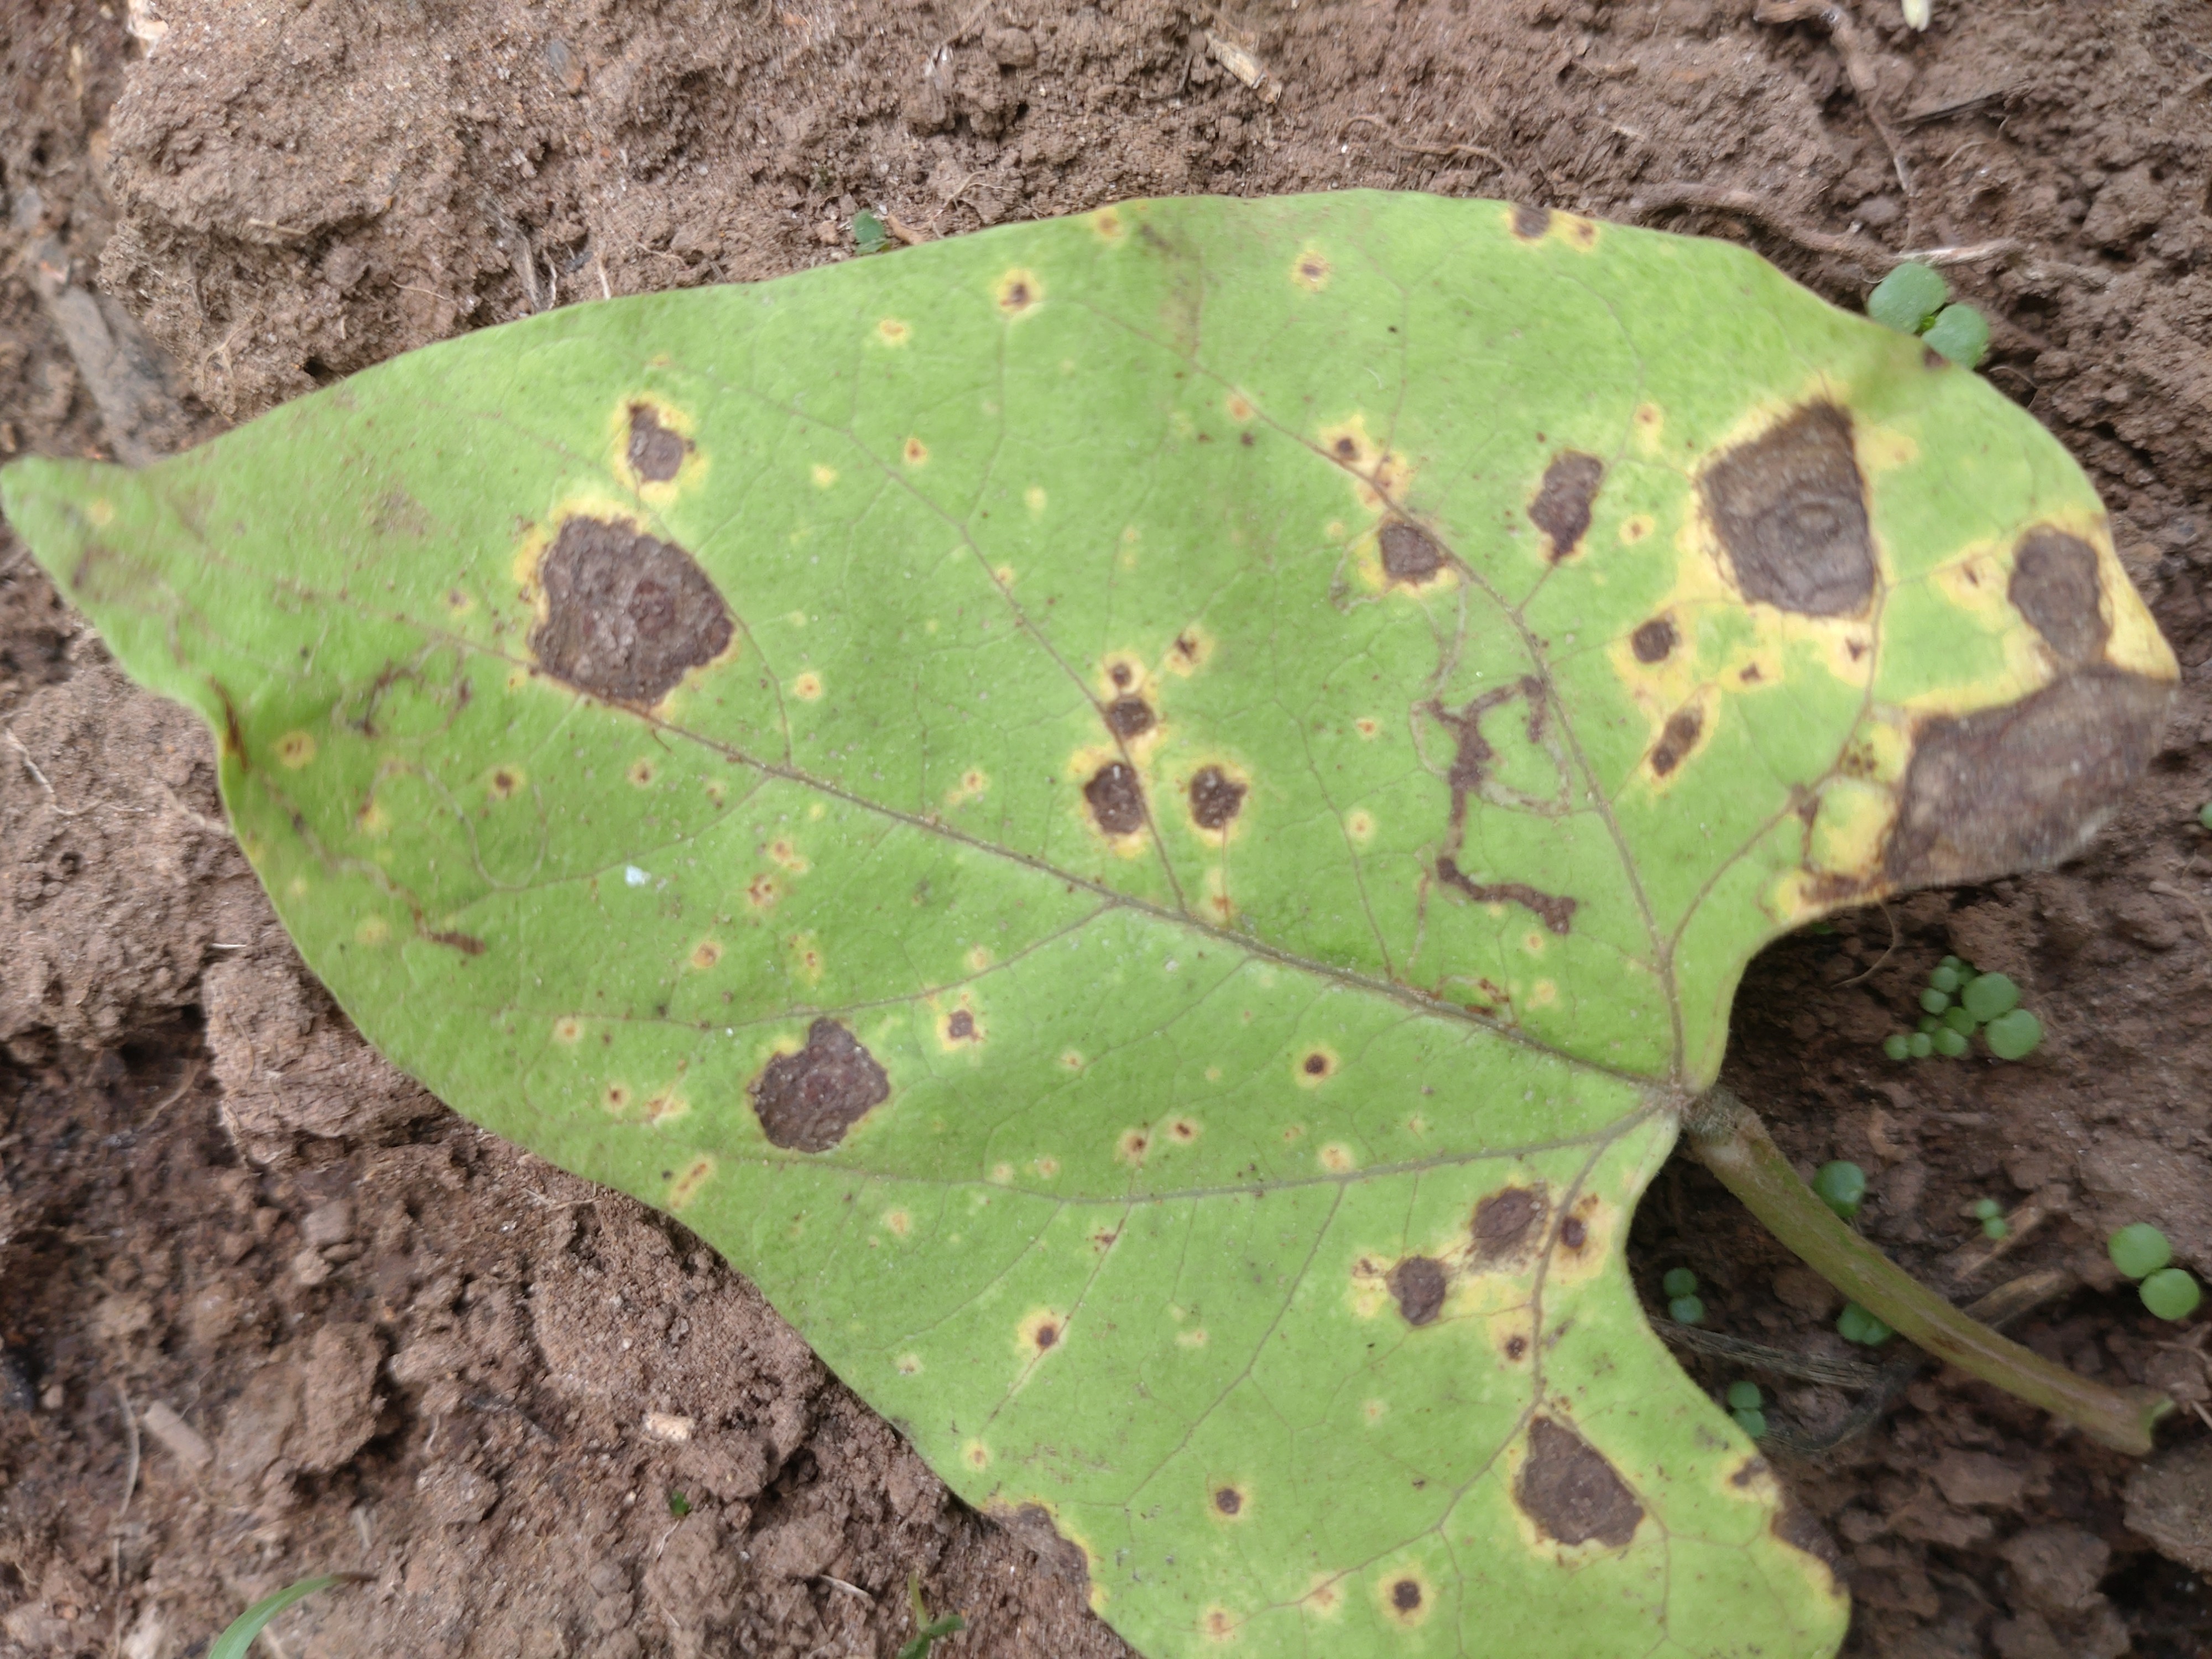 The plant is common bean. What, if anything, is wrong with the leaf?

rust
